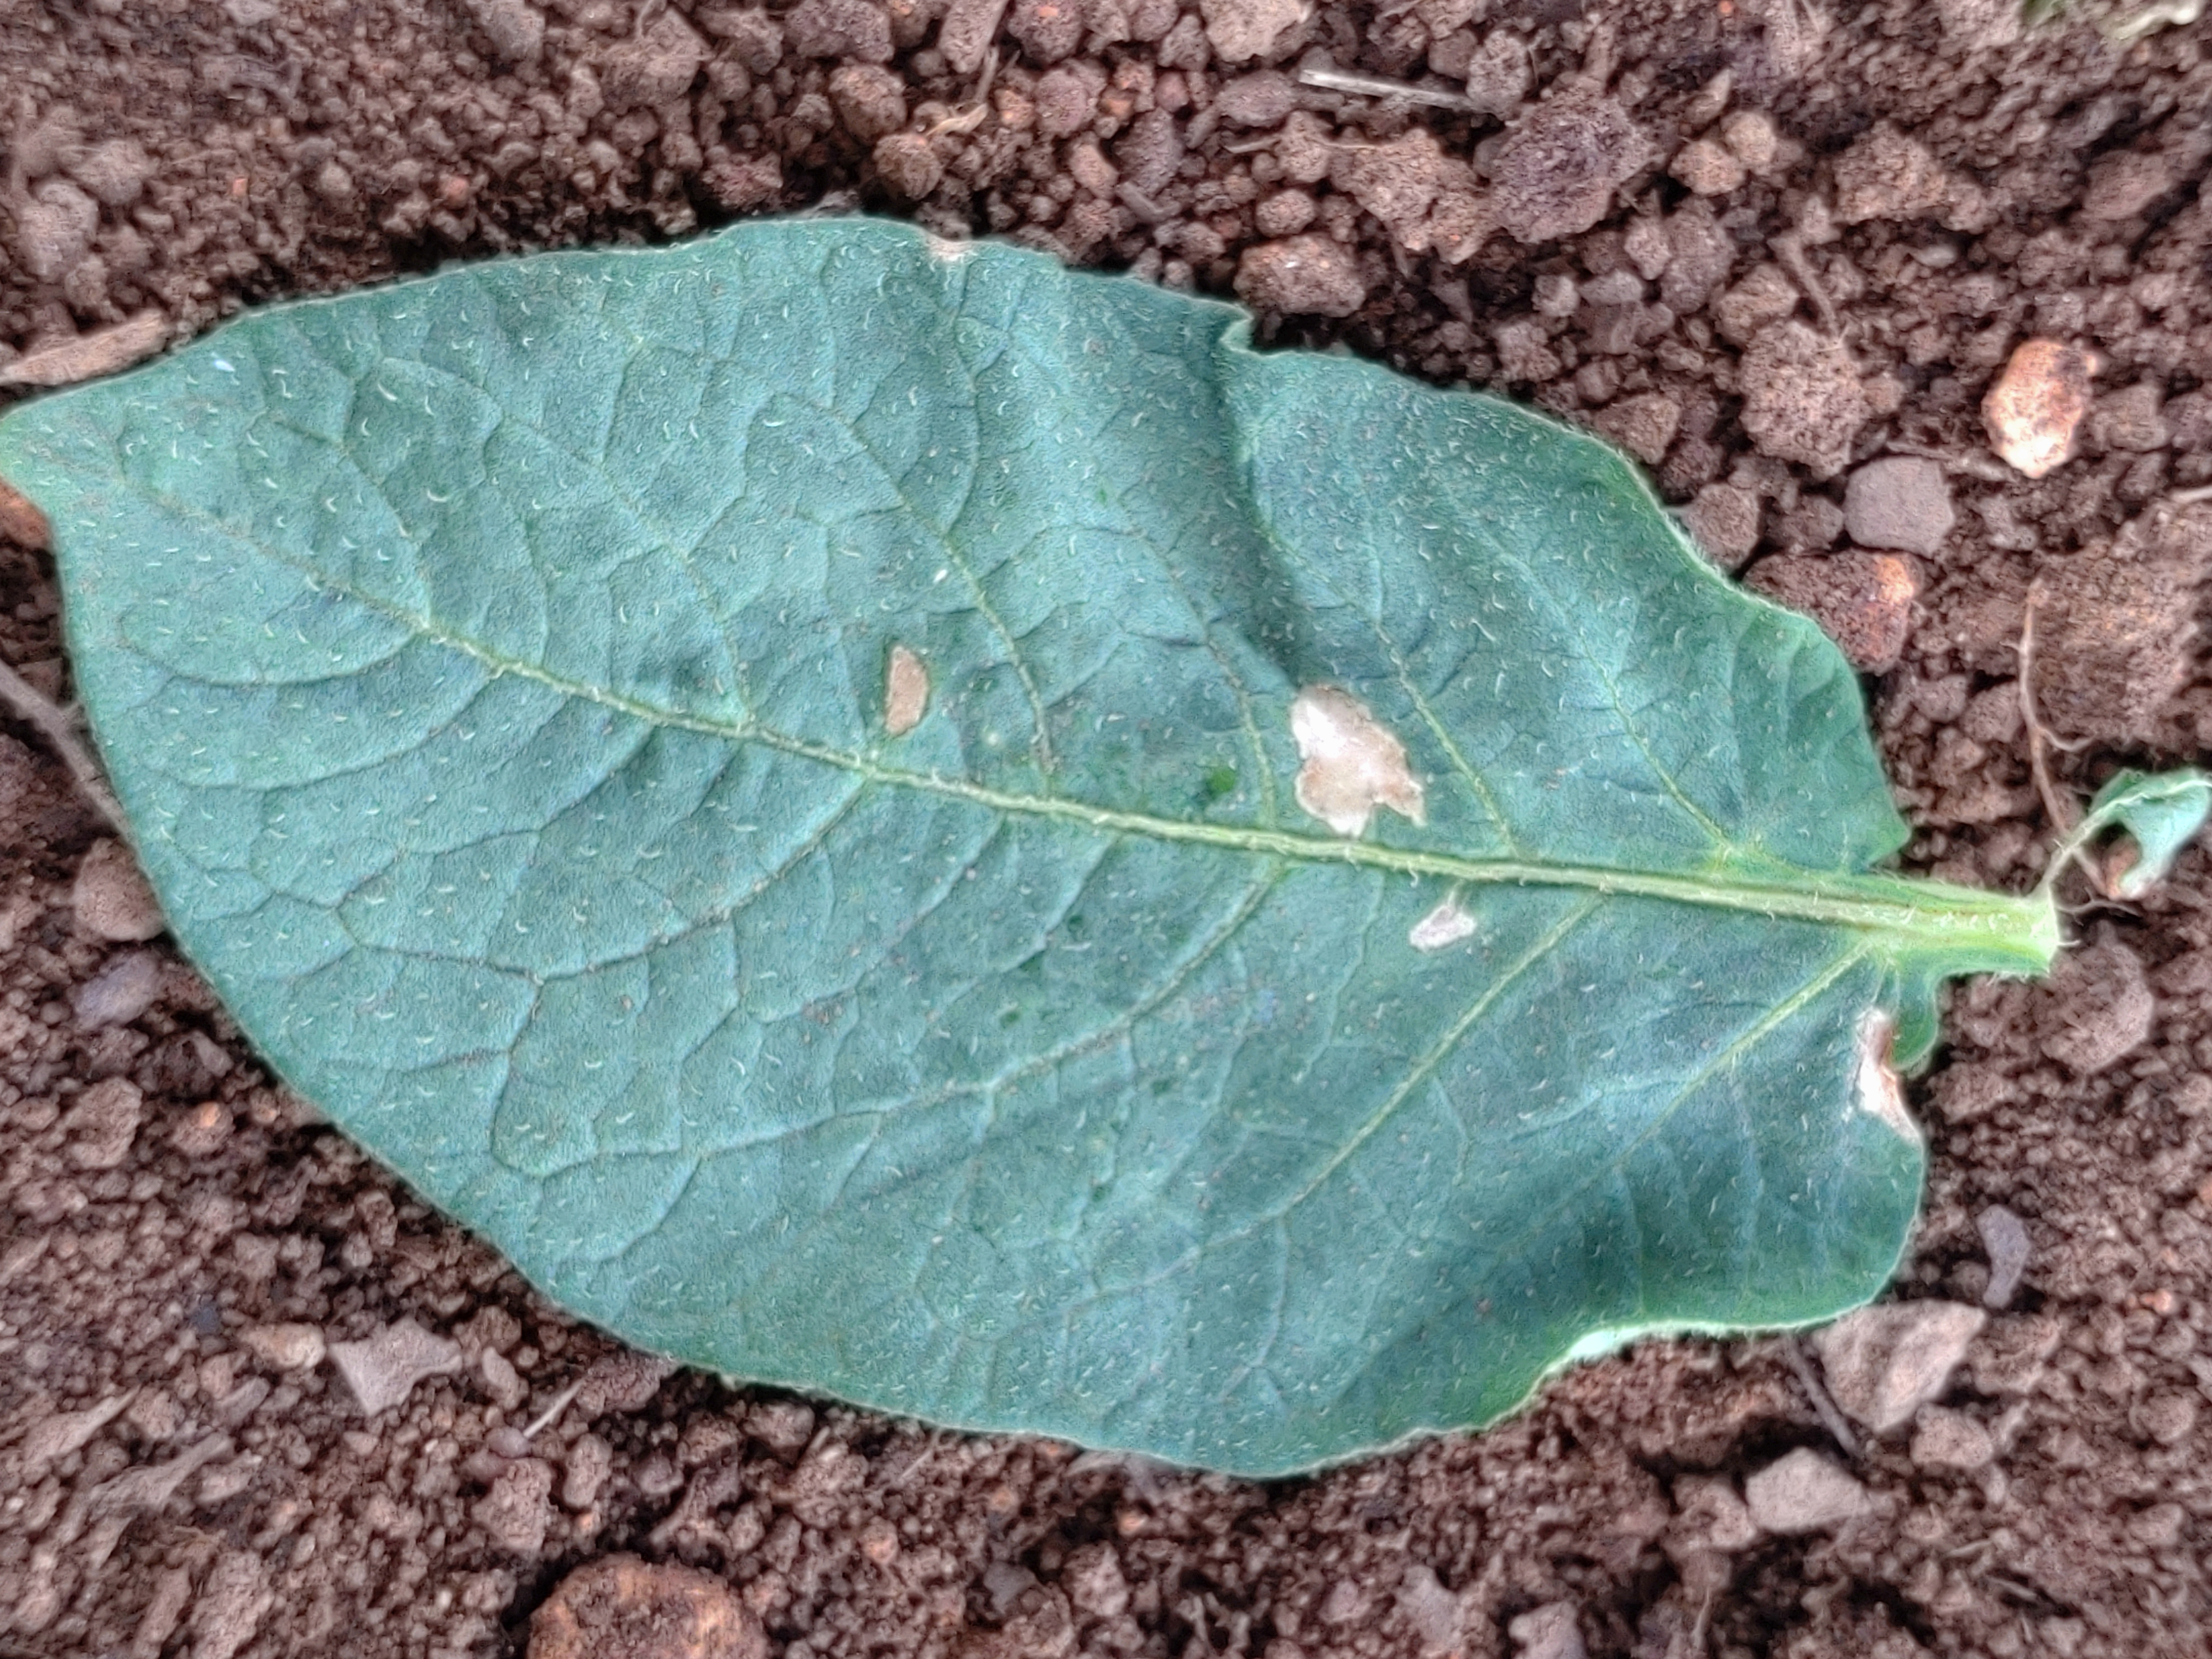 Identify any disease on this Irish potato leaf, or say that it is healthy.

early blight
